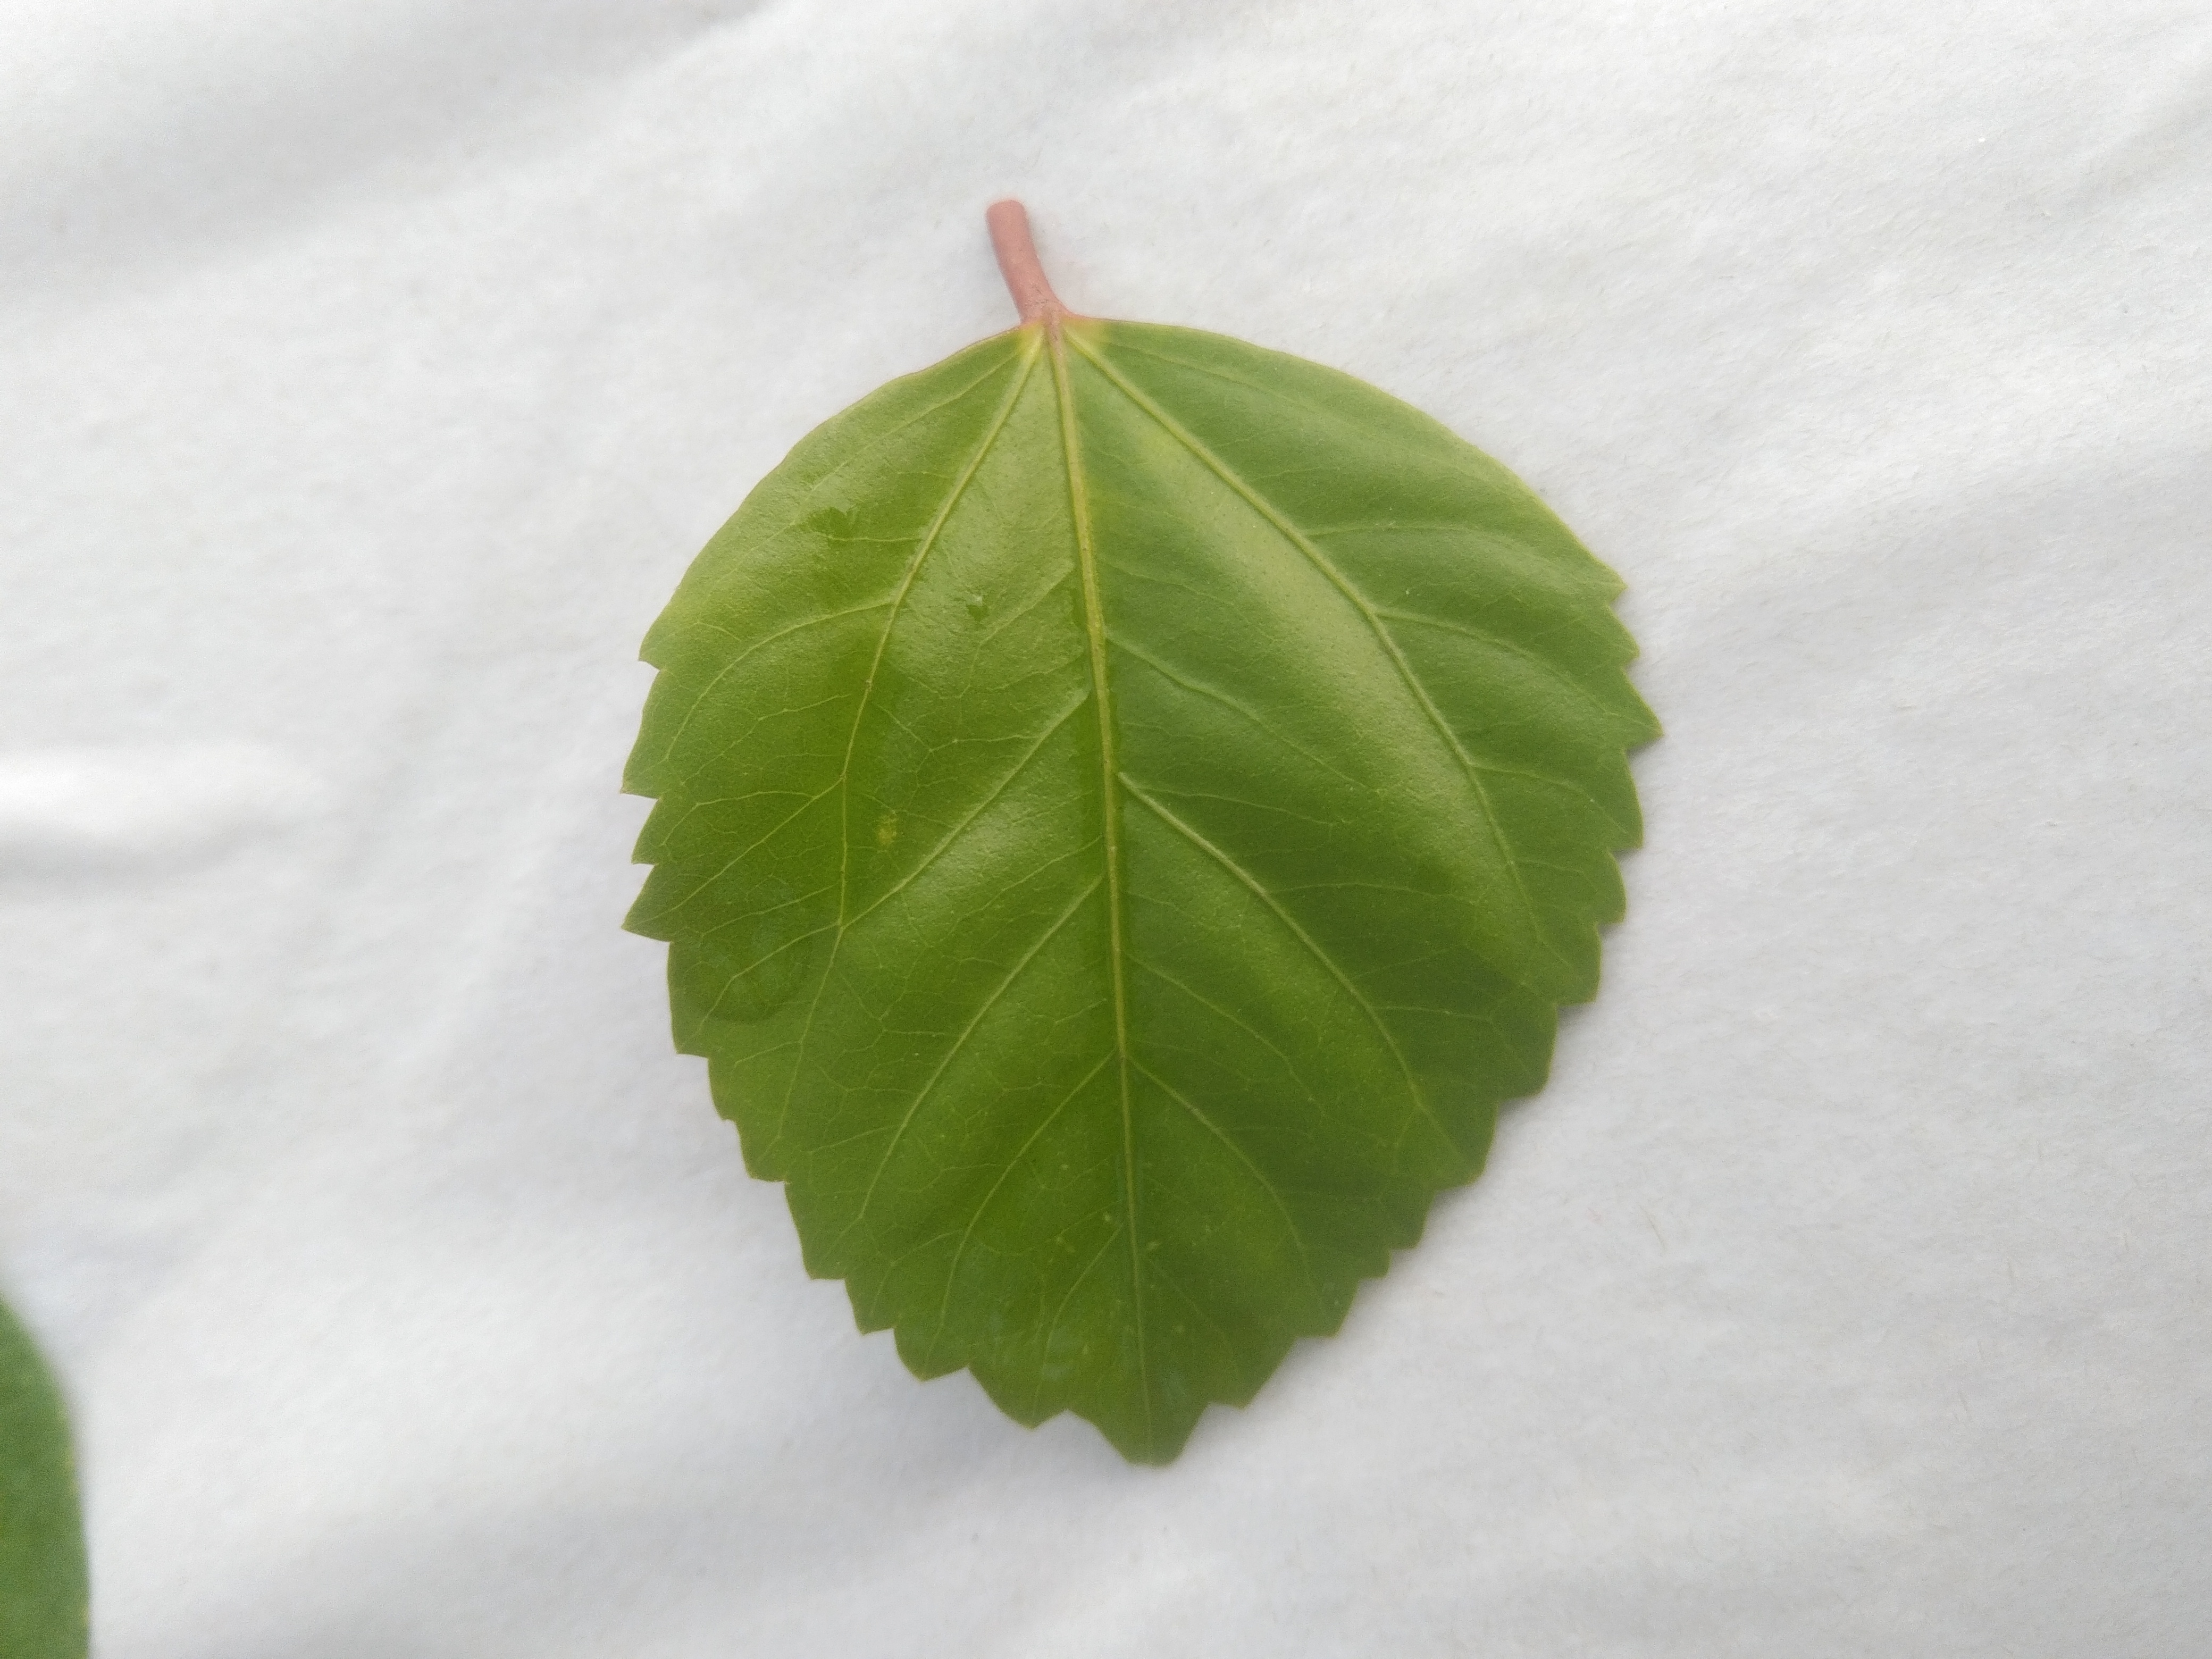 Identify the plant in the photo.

hibiscus
